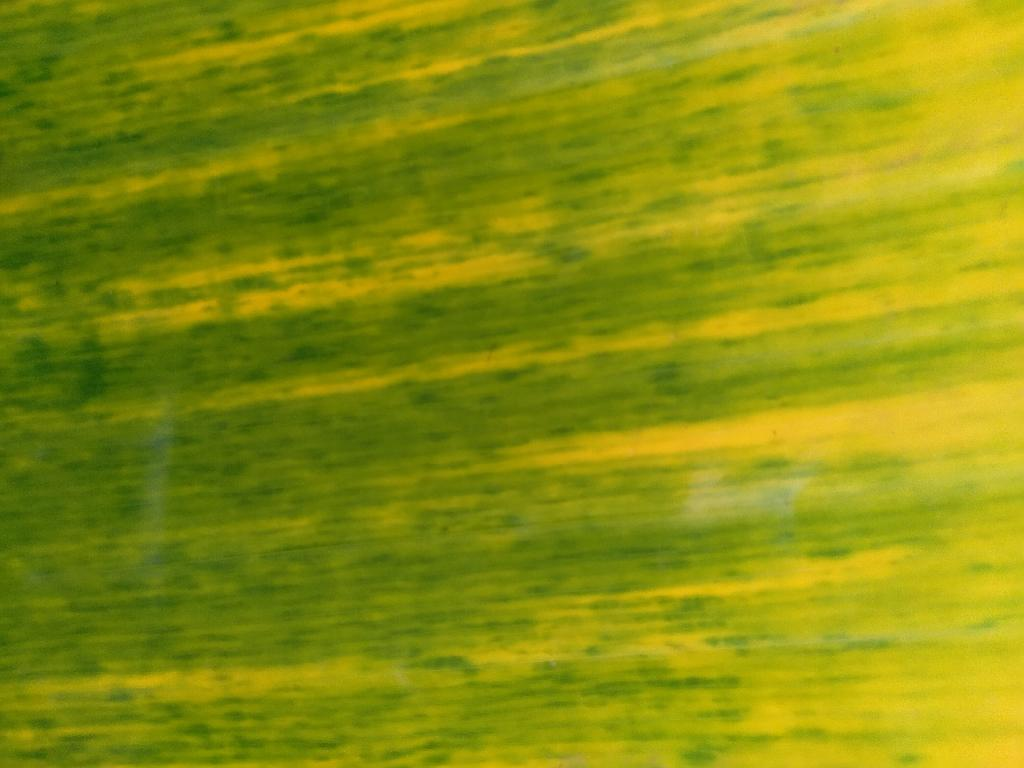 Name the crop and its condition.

banana, fusarium wilt race 1
